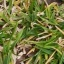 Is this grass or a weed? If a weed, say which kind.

grass
